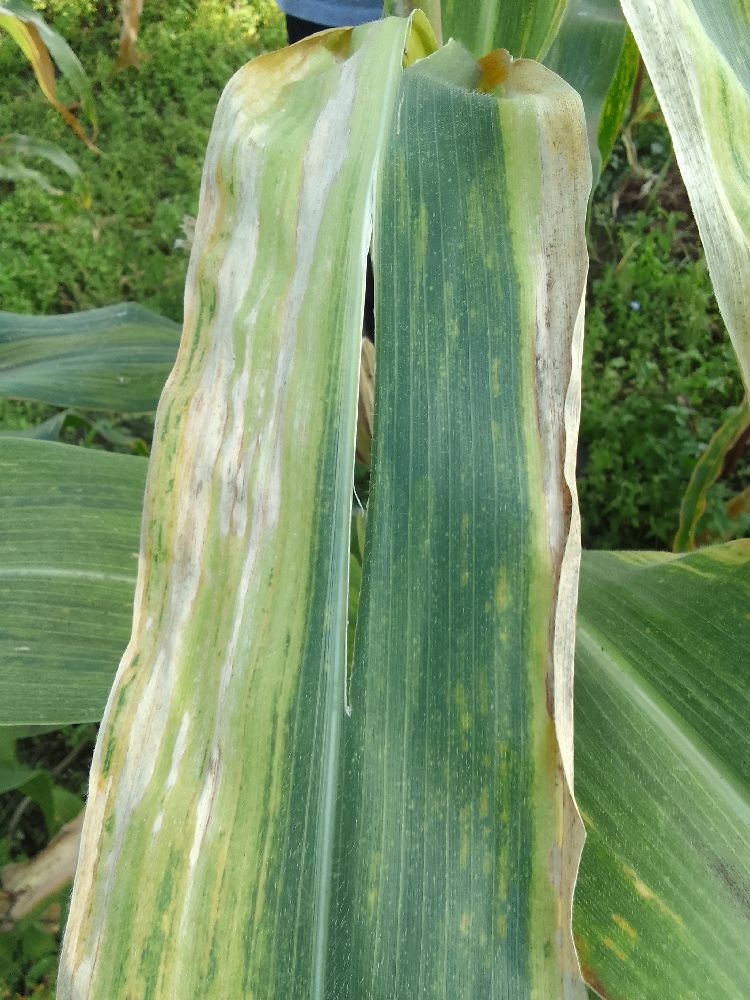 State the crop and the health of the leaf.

maize, maize lethal necrosis
